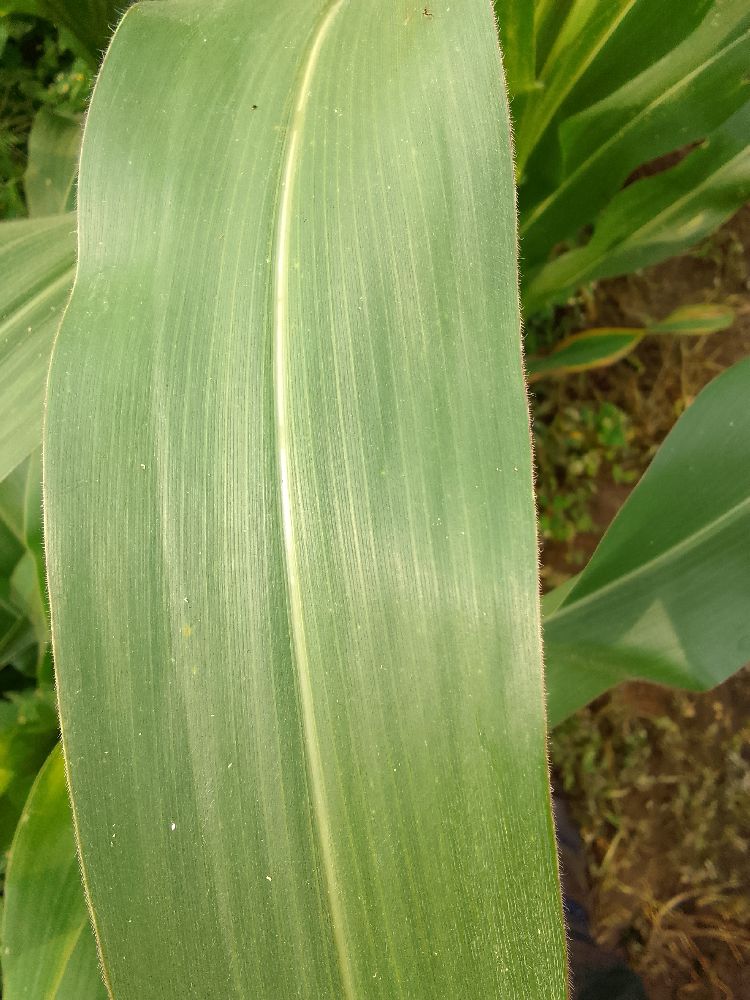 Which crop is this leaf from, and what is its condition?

maize, healthy
